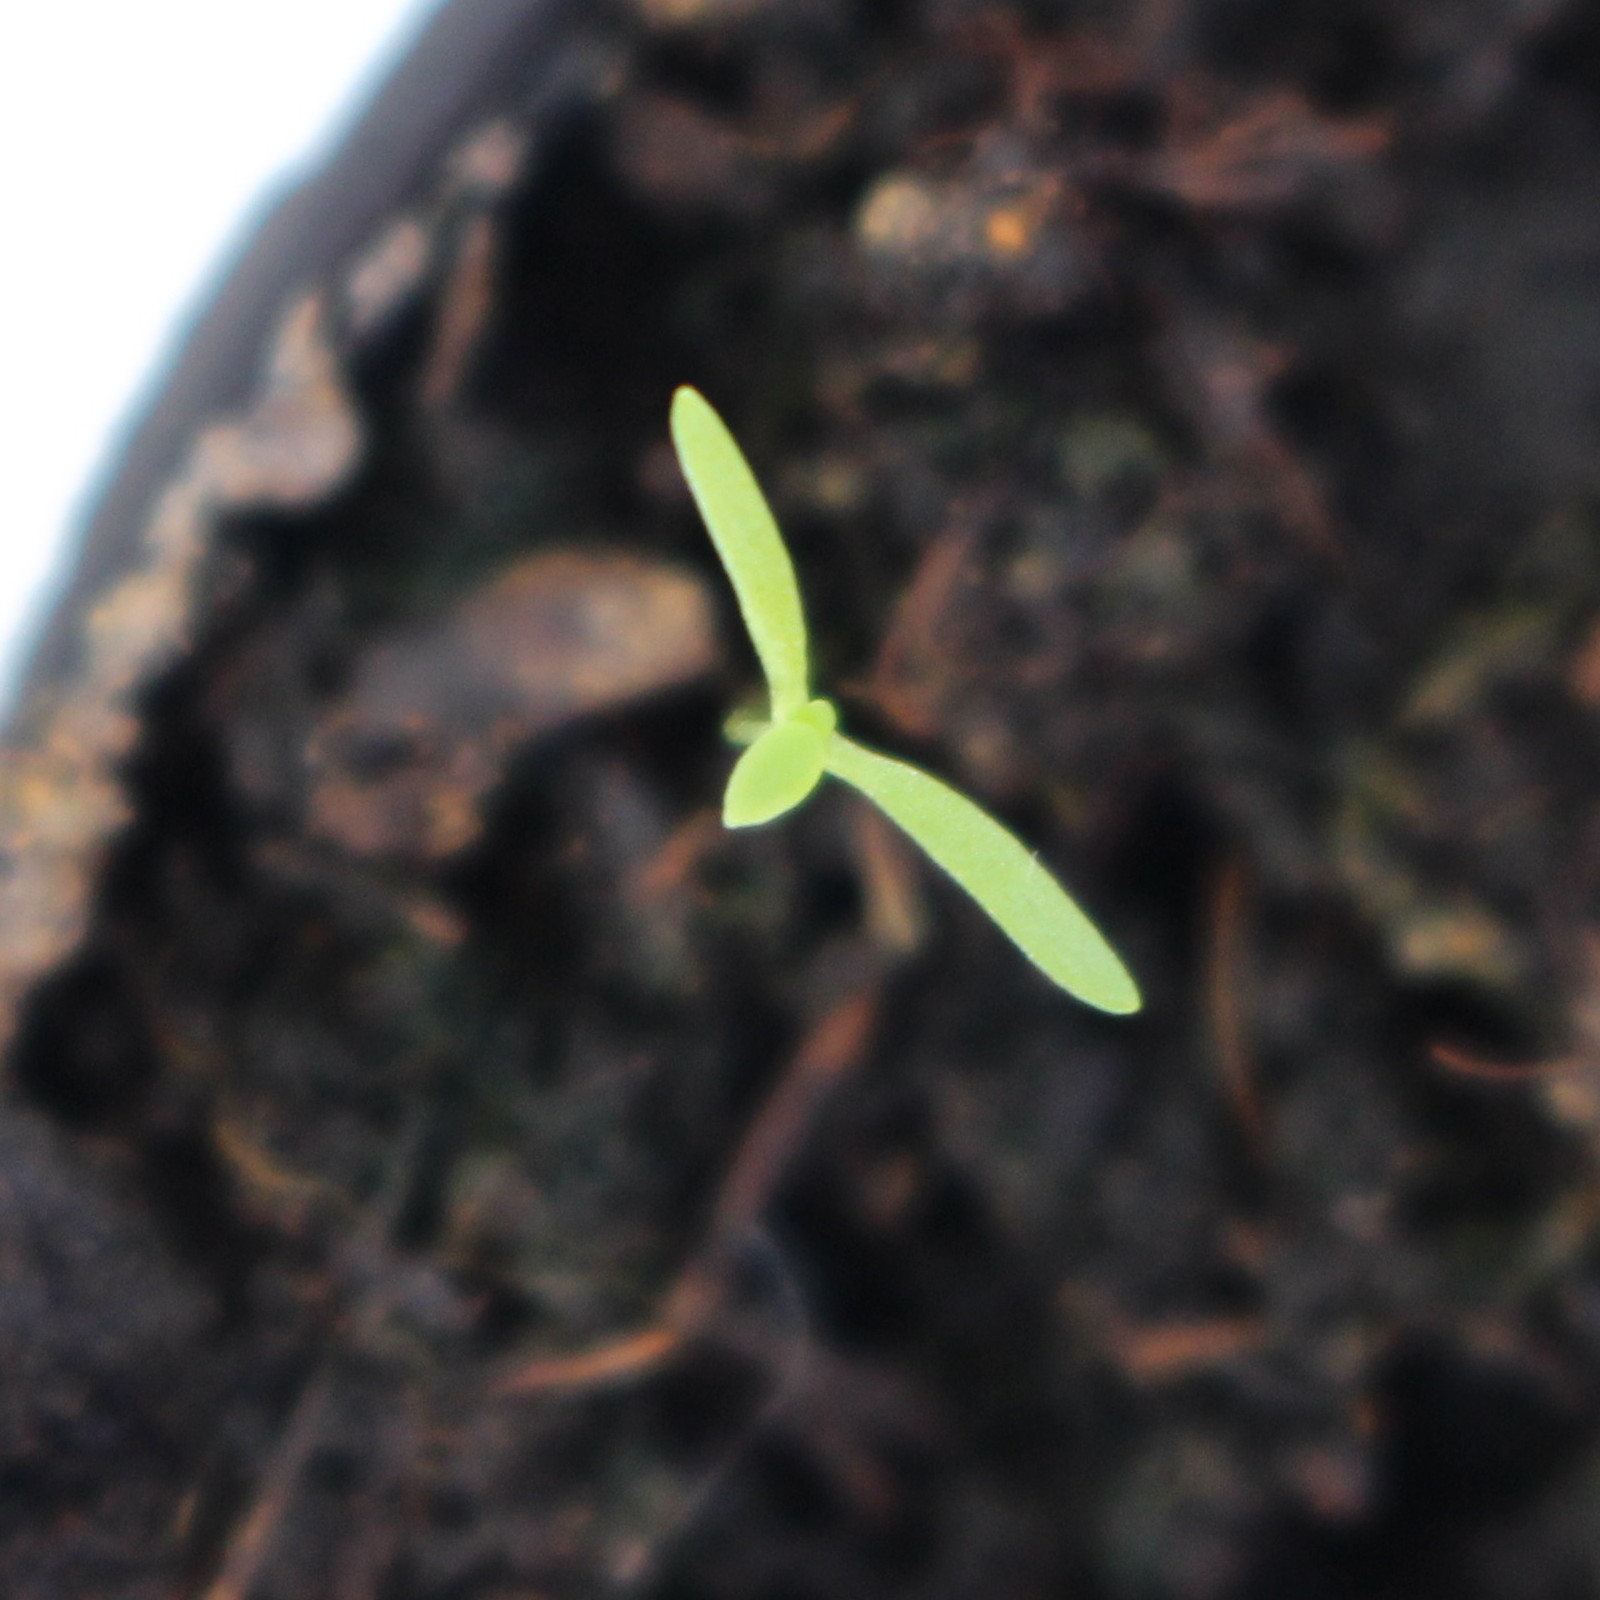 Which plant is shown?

Papaver rhoeas
